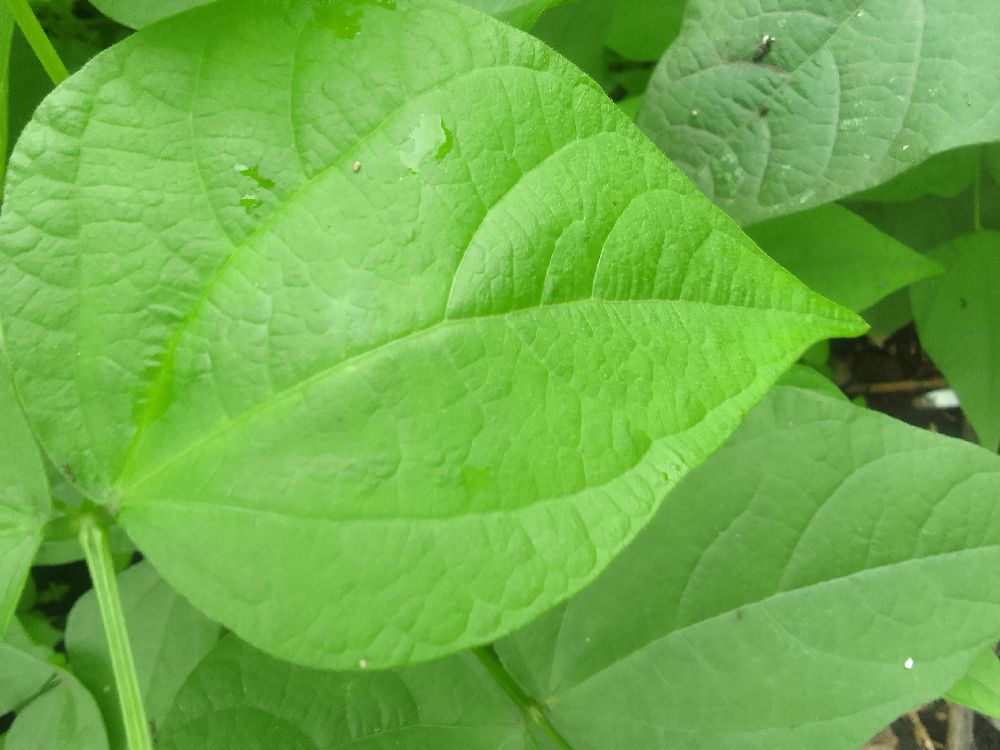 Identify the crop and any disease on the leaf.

common bean, healthy
